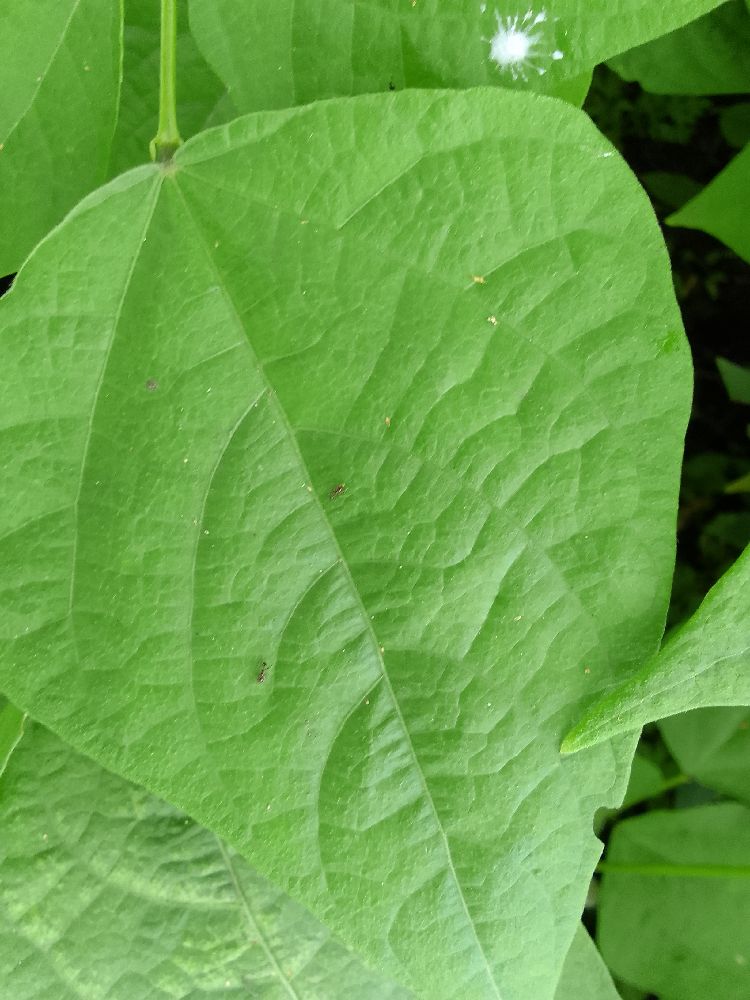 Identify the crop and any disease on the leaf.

common bean, healthy
